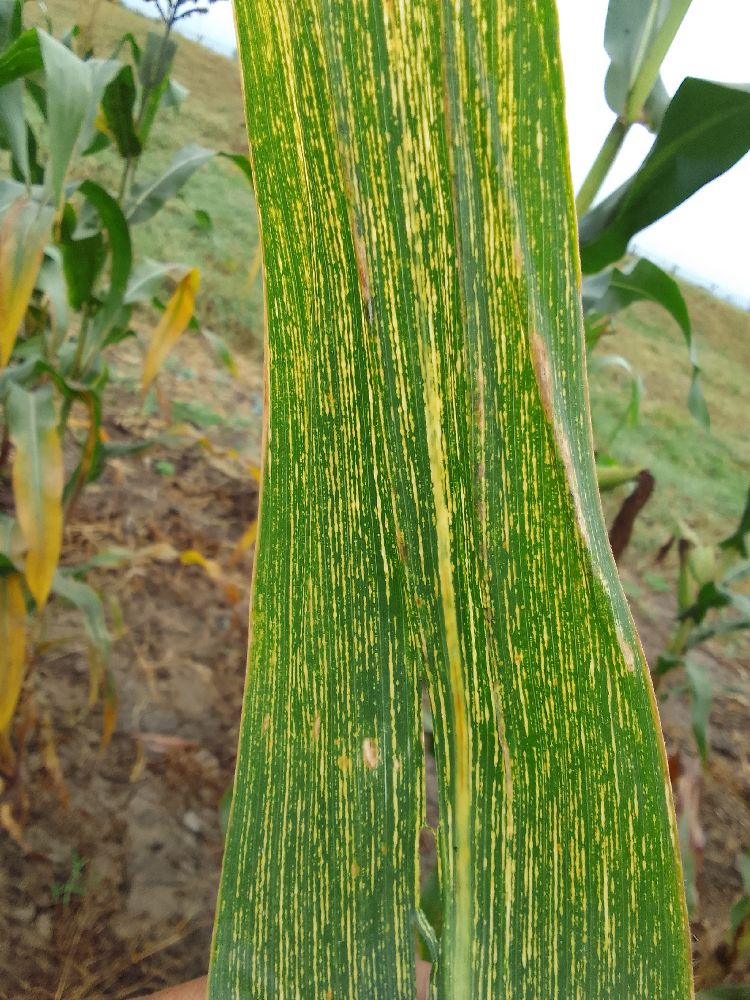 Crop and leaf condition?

maize, maize streak virus
